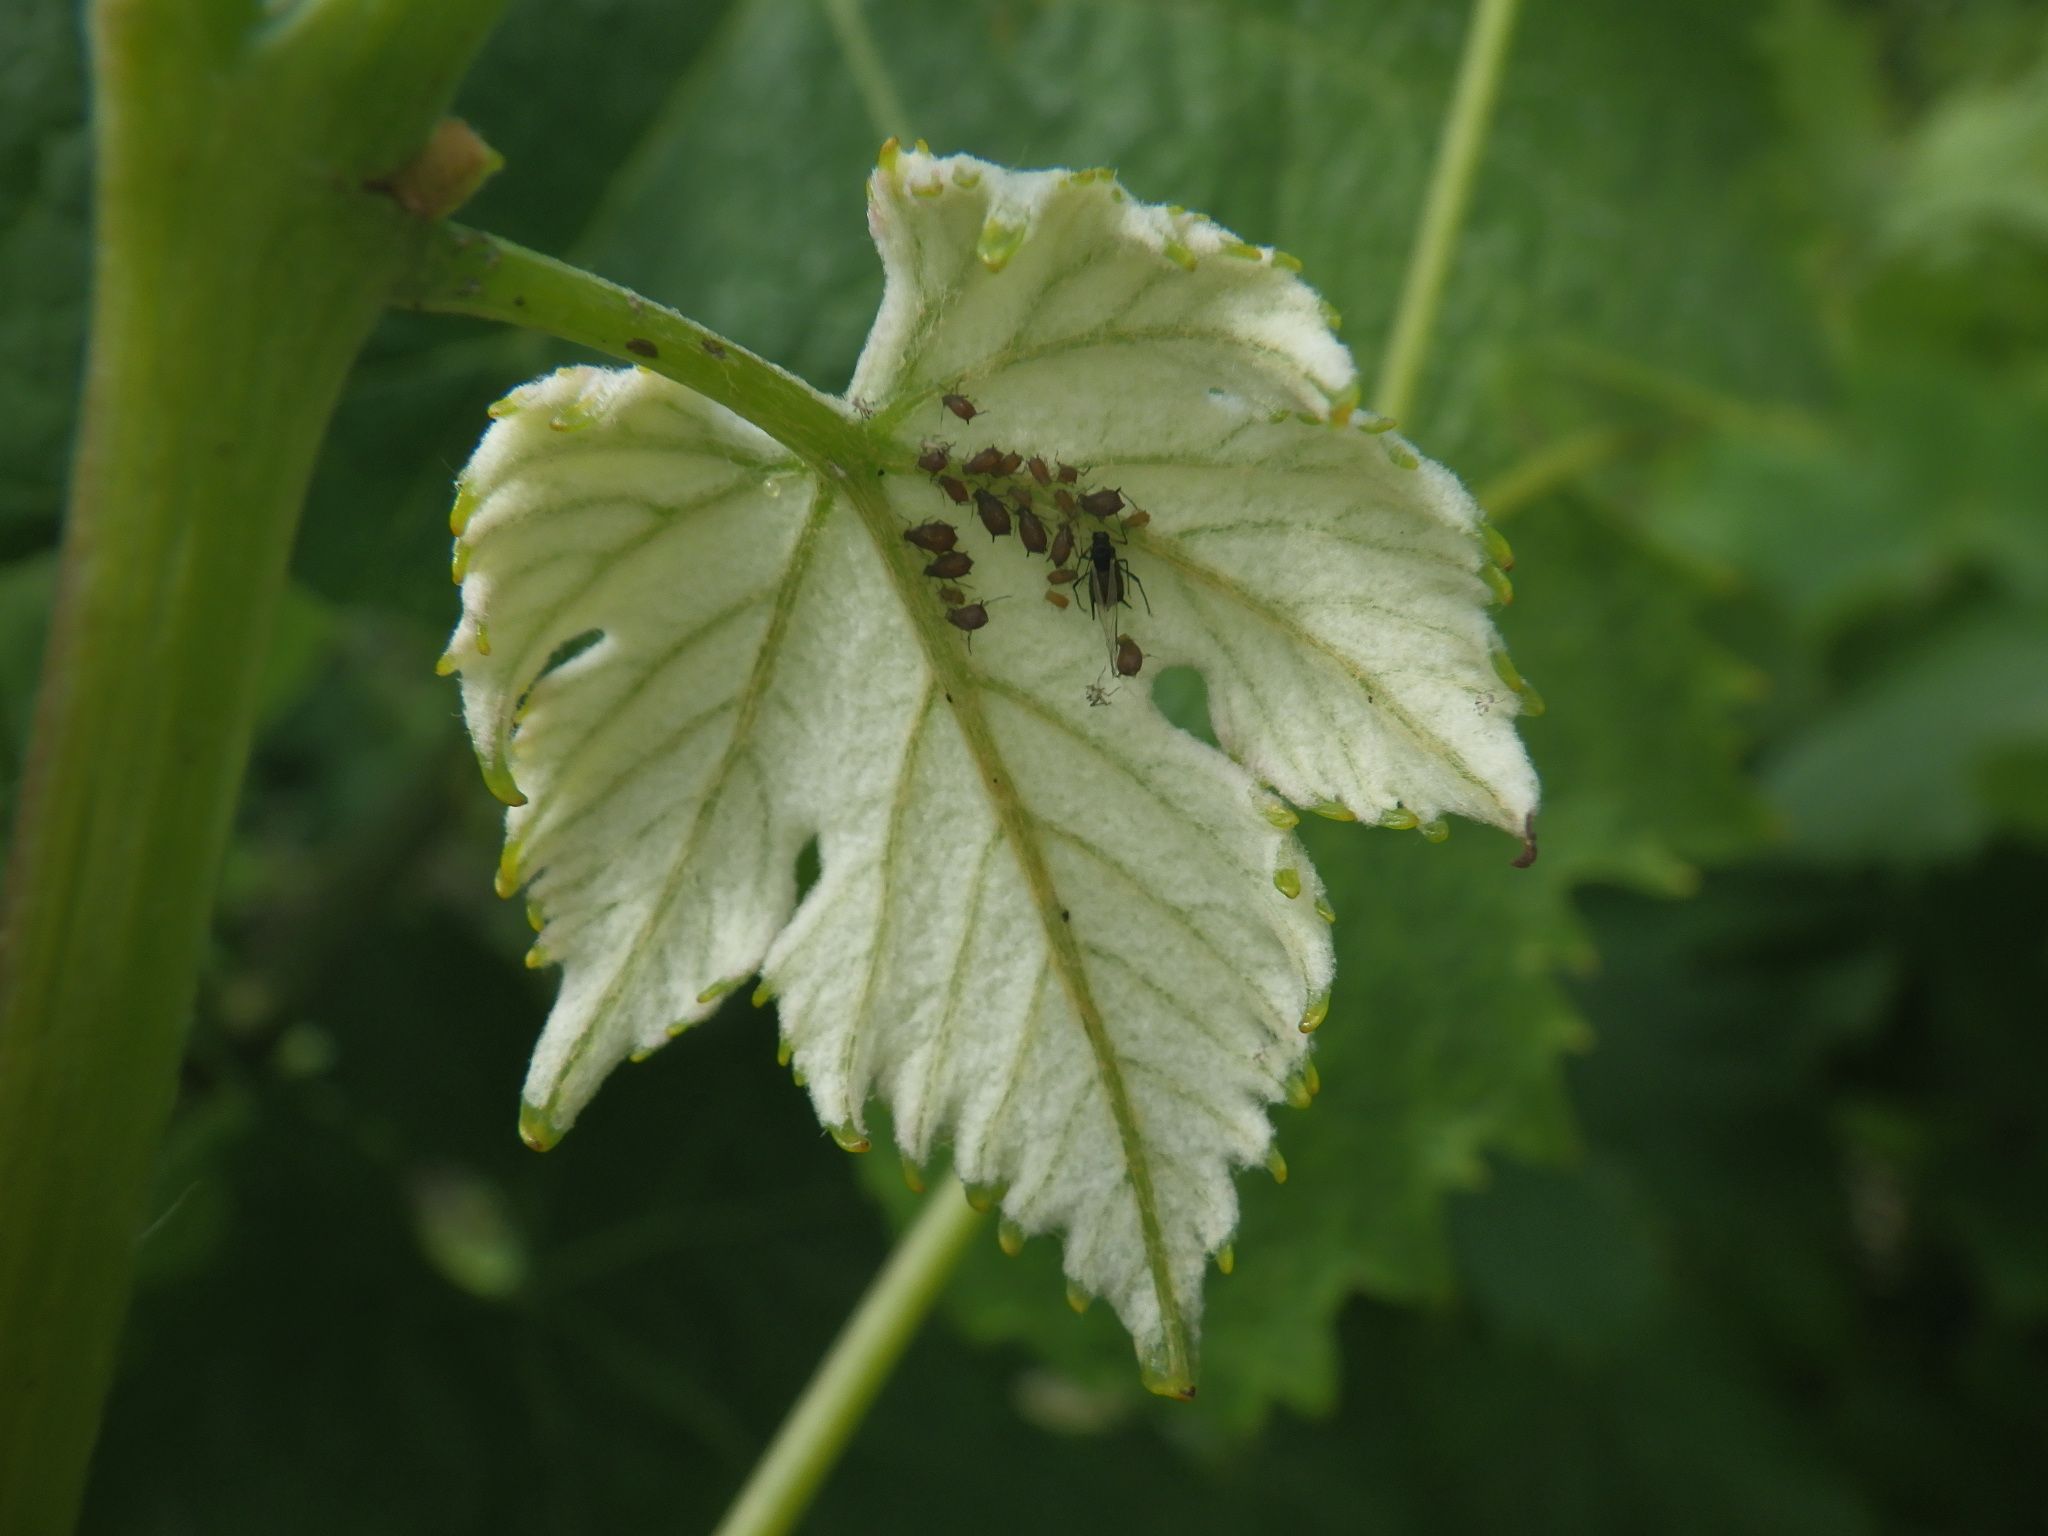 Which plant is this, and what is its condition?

grapevine, aphids
